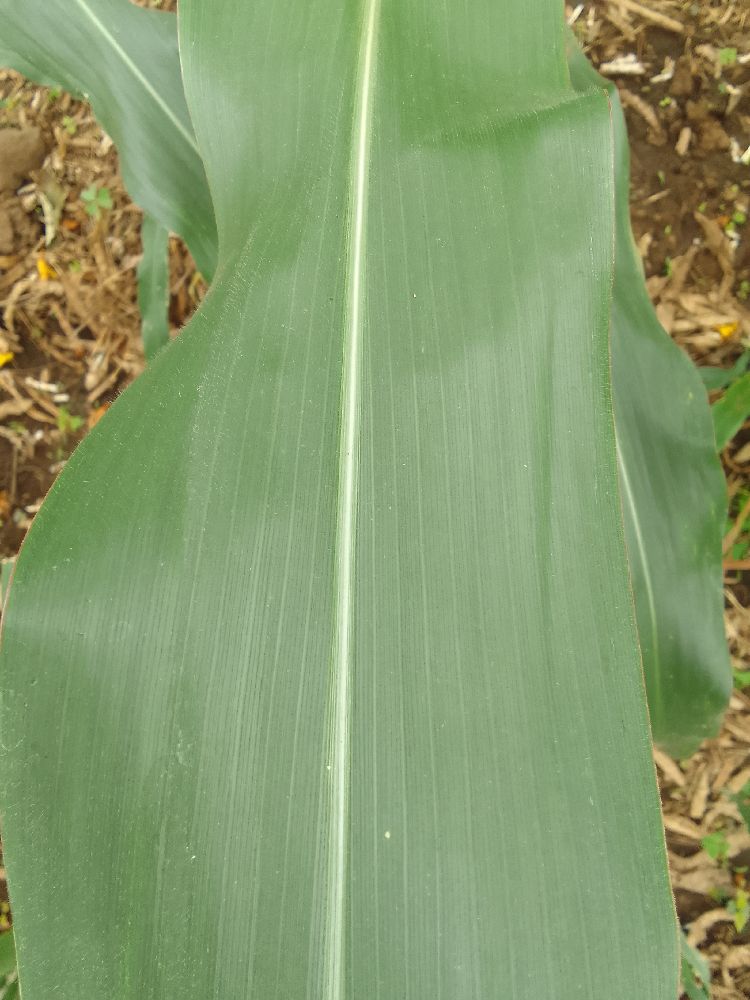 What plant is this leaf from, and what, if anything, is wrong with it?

maize, healthy
